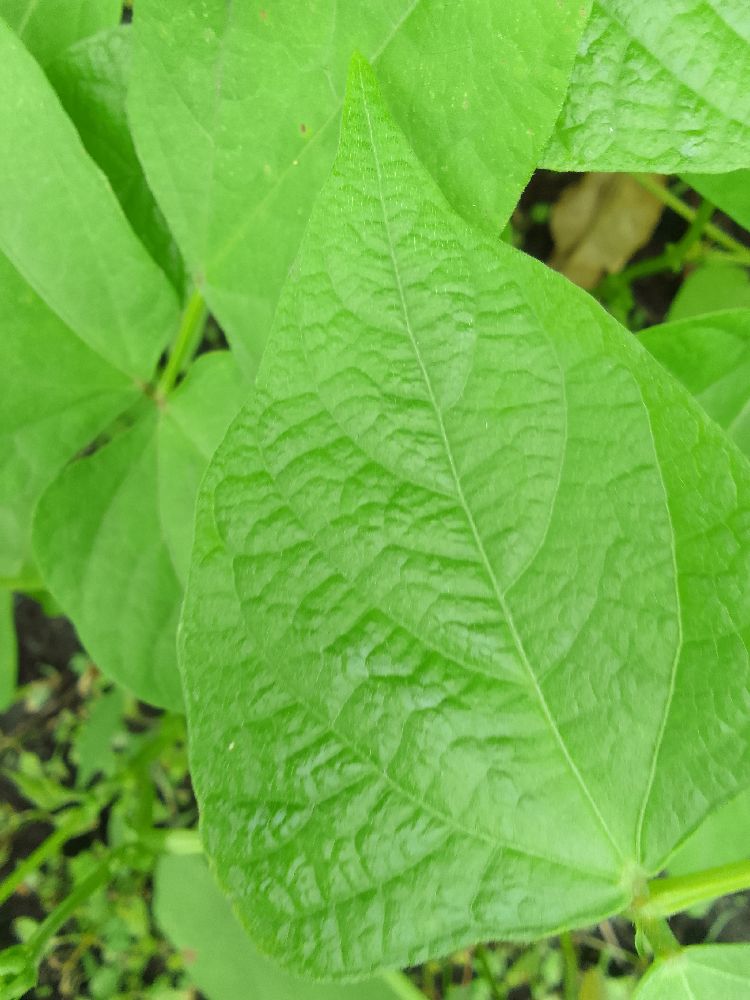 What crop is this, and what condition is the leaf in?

common bean, healthy
